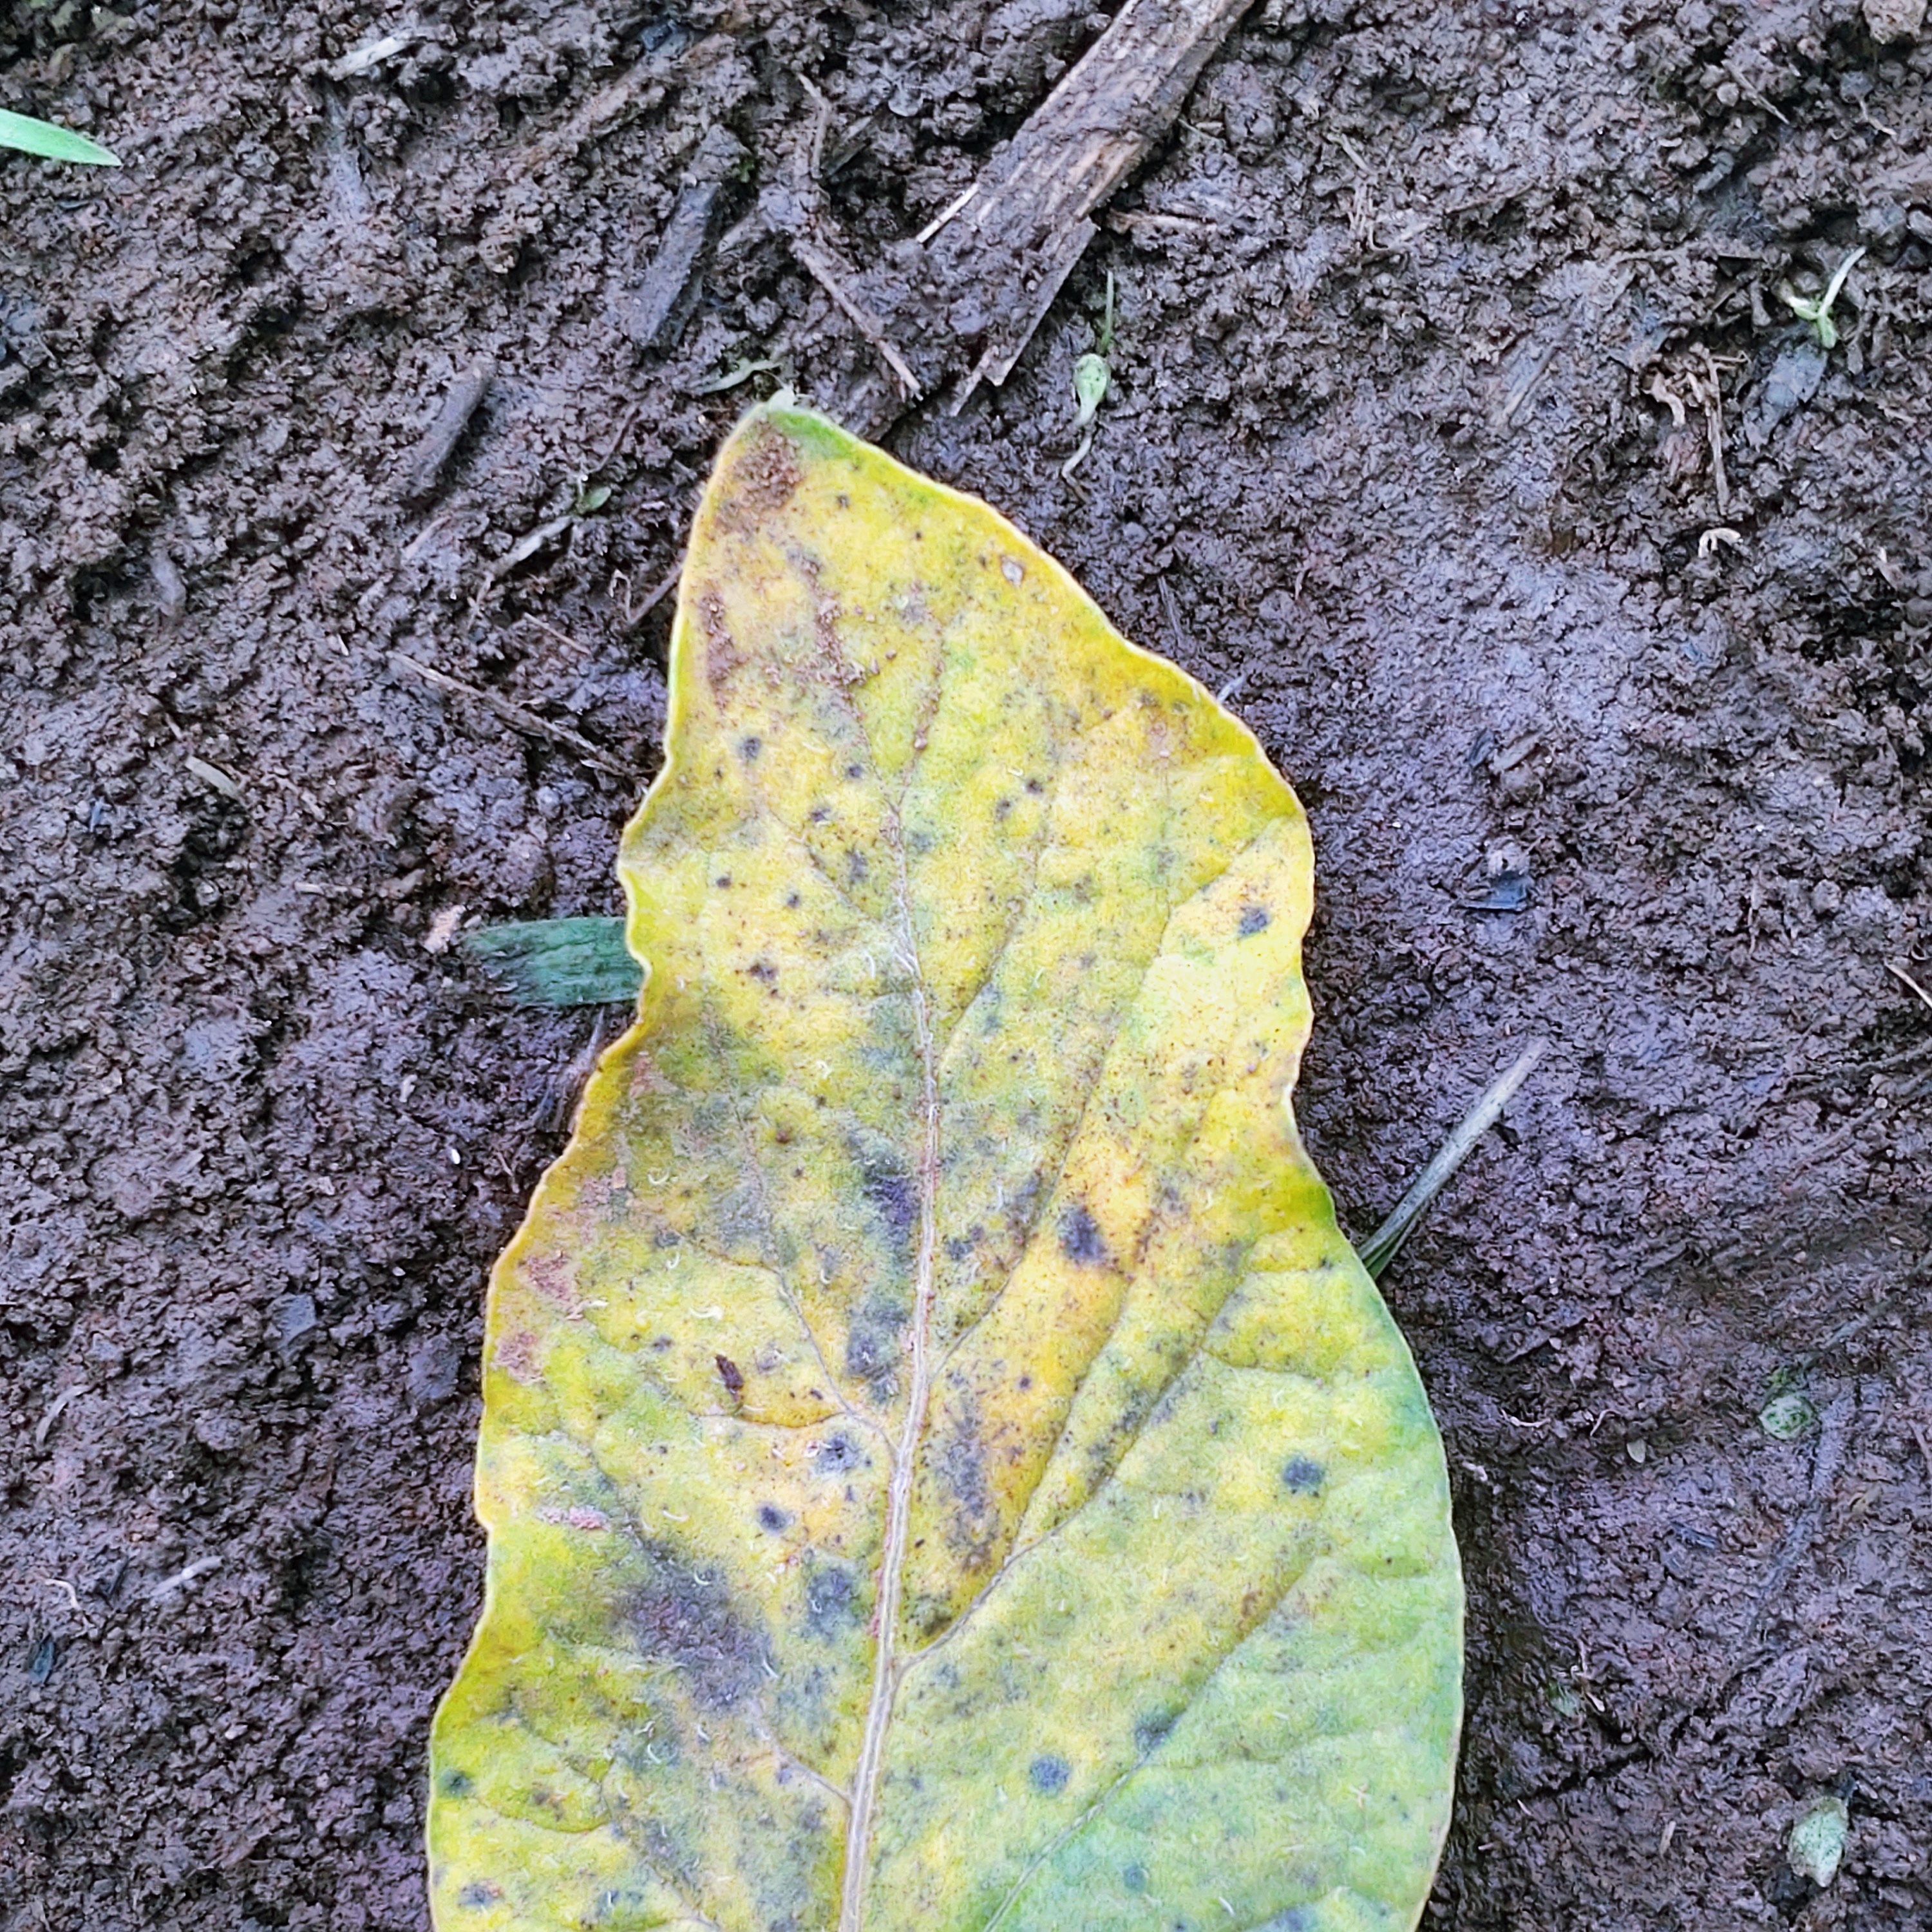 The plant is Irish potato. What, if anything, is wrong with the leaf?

late blight
